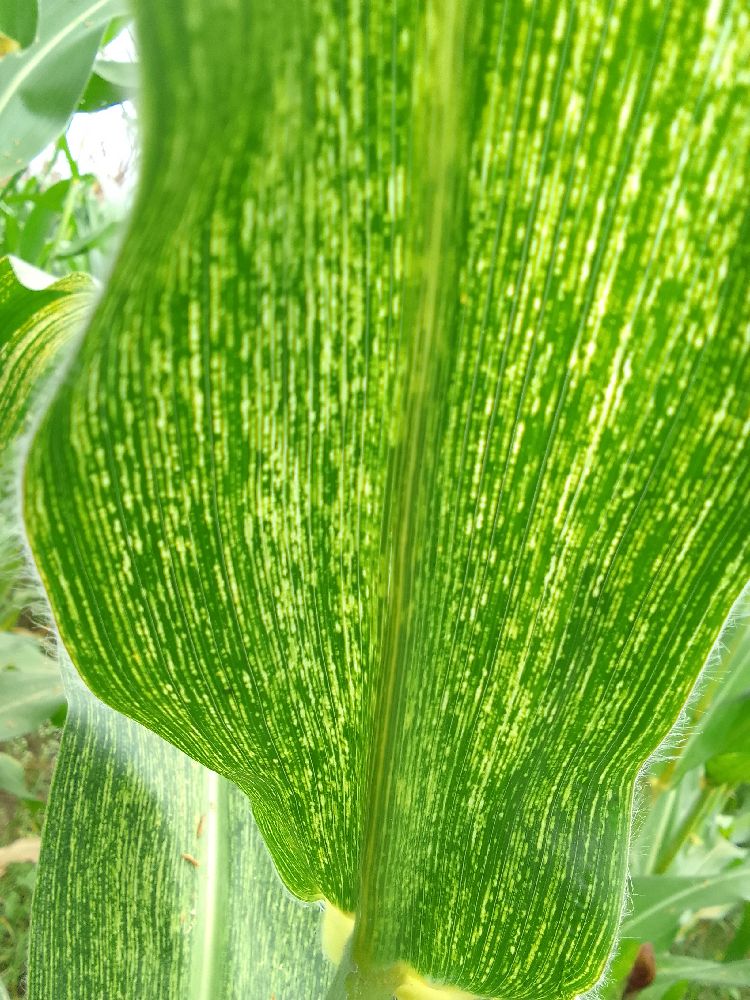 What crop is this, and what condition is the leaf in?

maize, maize streak virus
